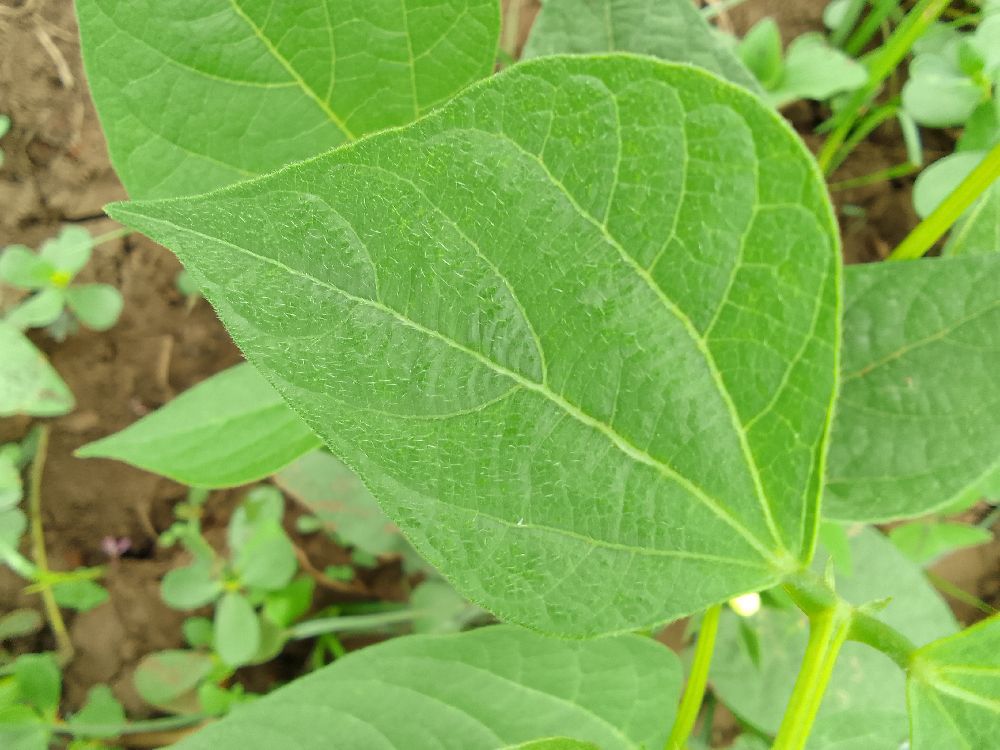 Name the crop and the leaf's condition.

common bean, healthy
